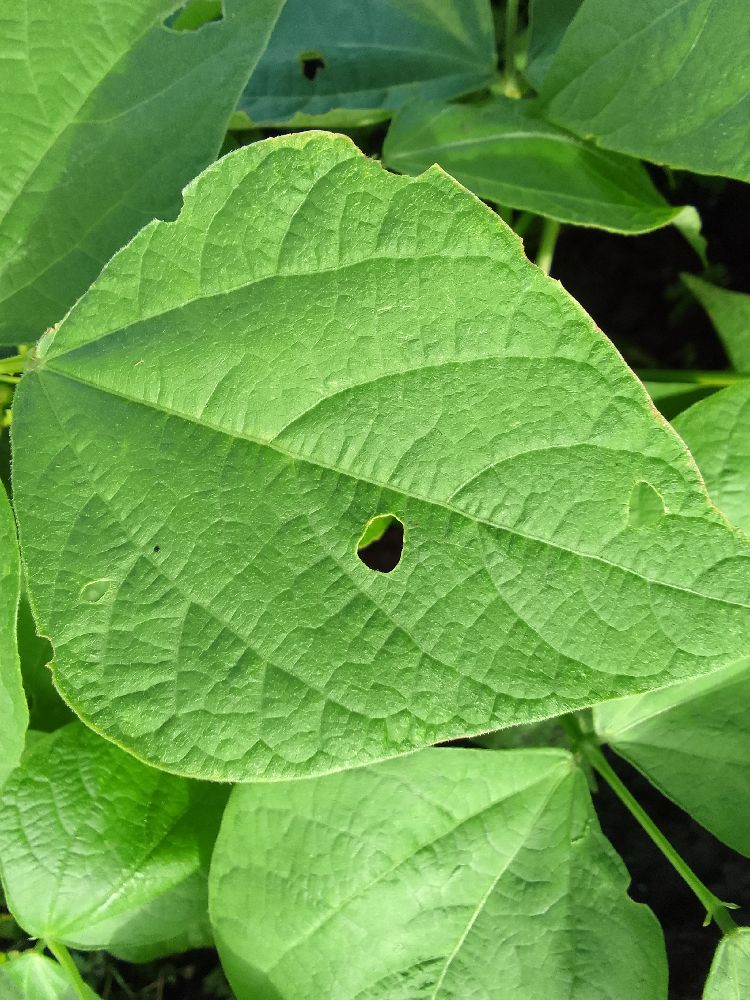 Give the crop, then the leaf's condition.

common bean, healthy
